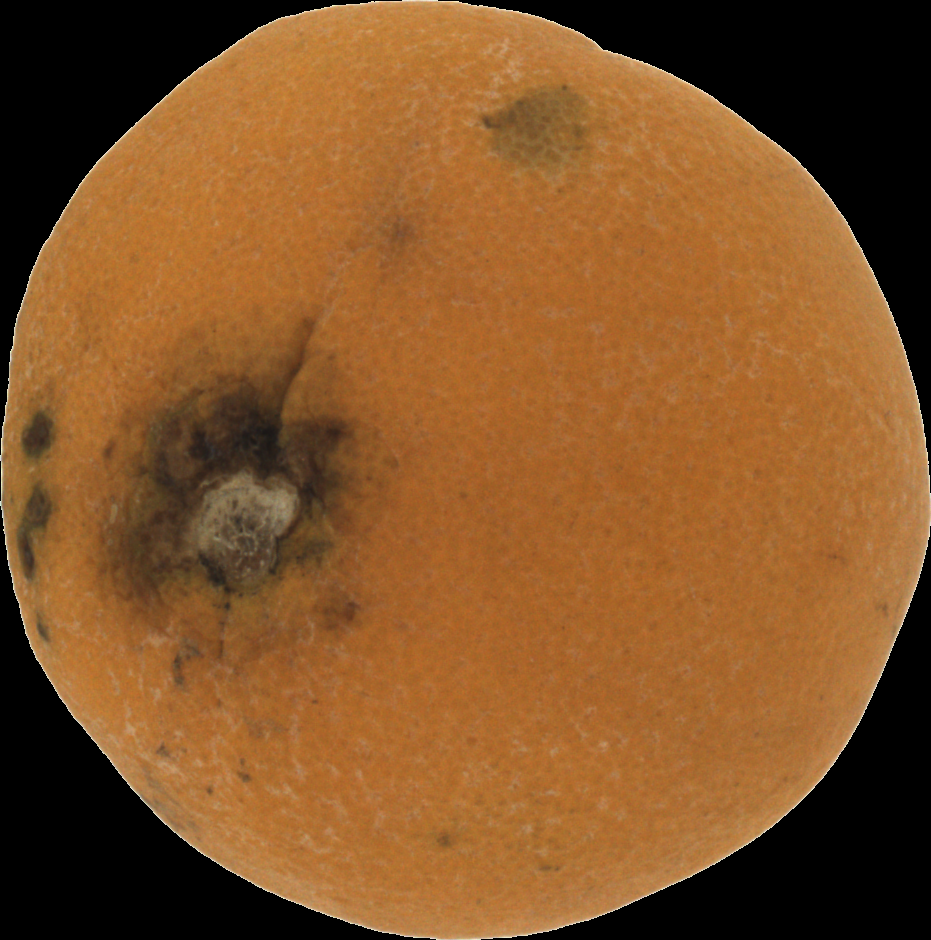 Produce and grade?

orange, bad
